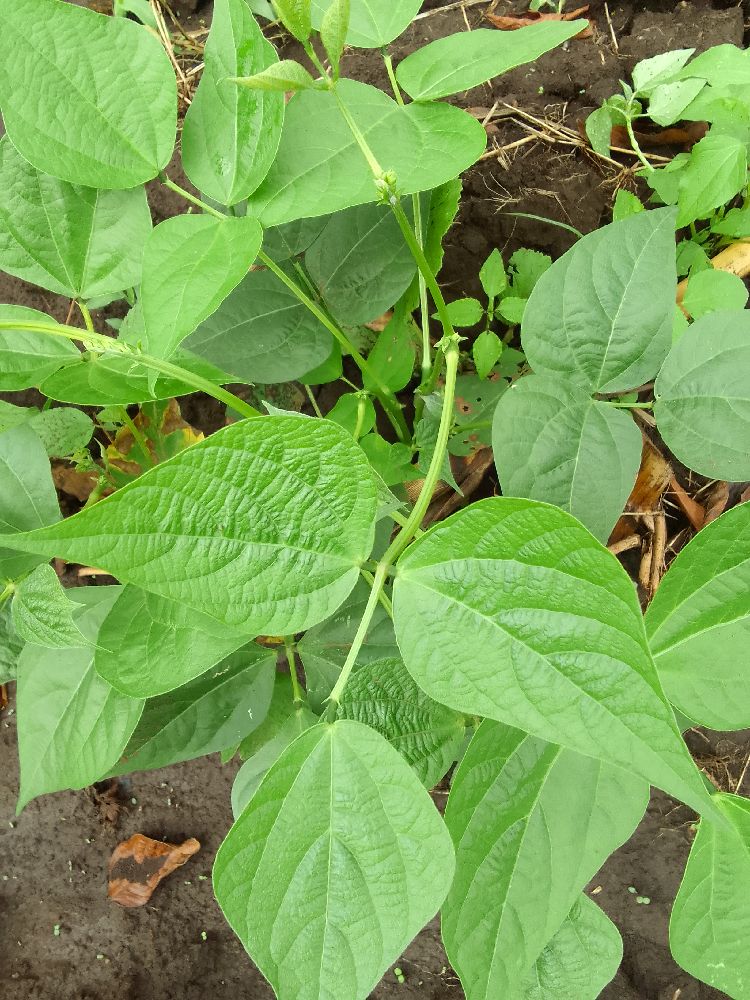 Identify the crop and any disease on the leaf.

common bean, healthy
